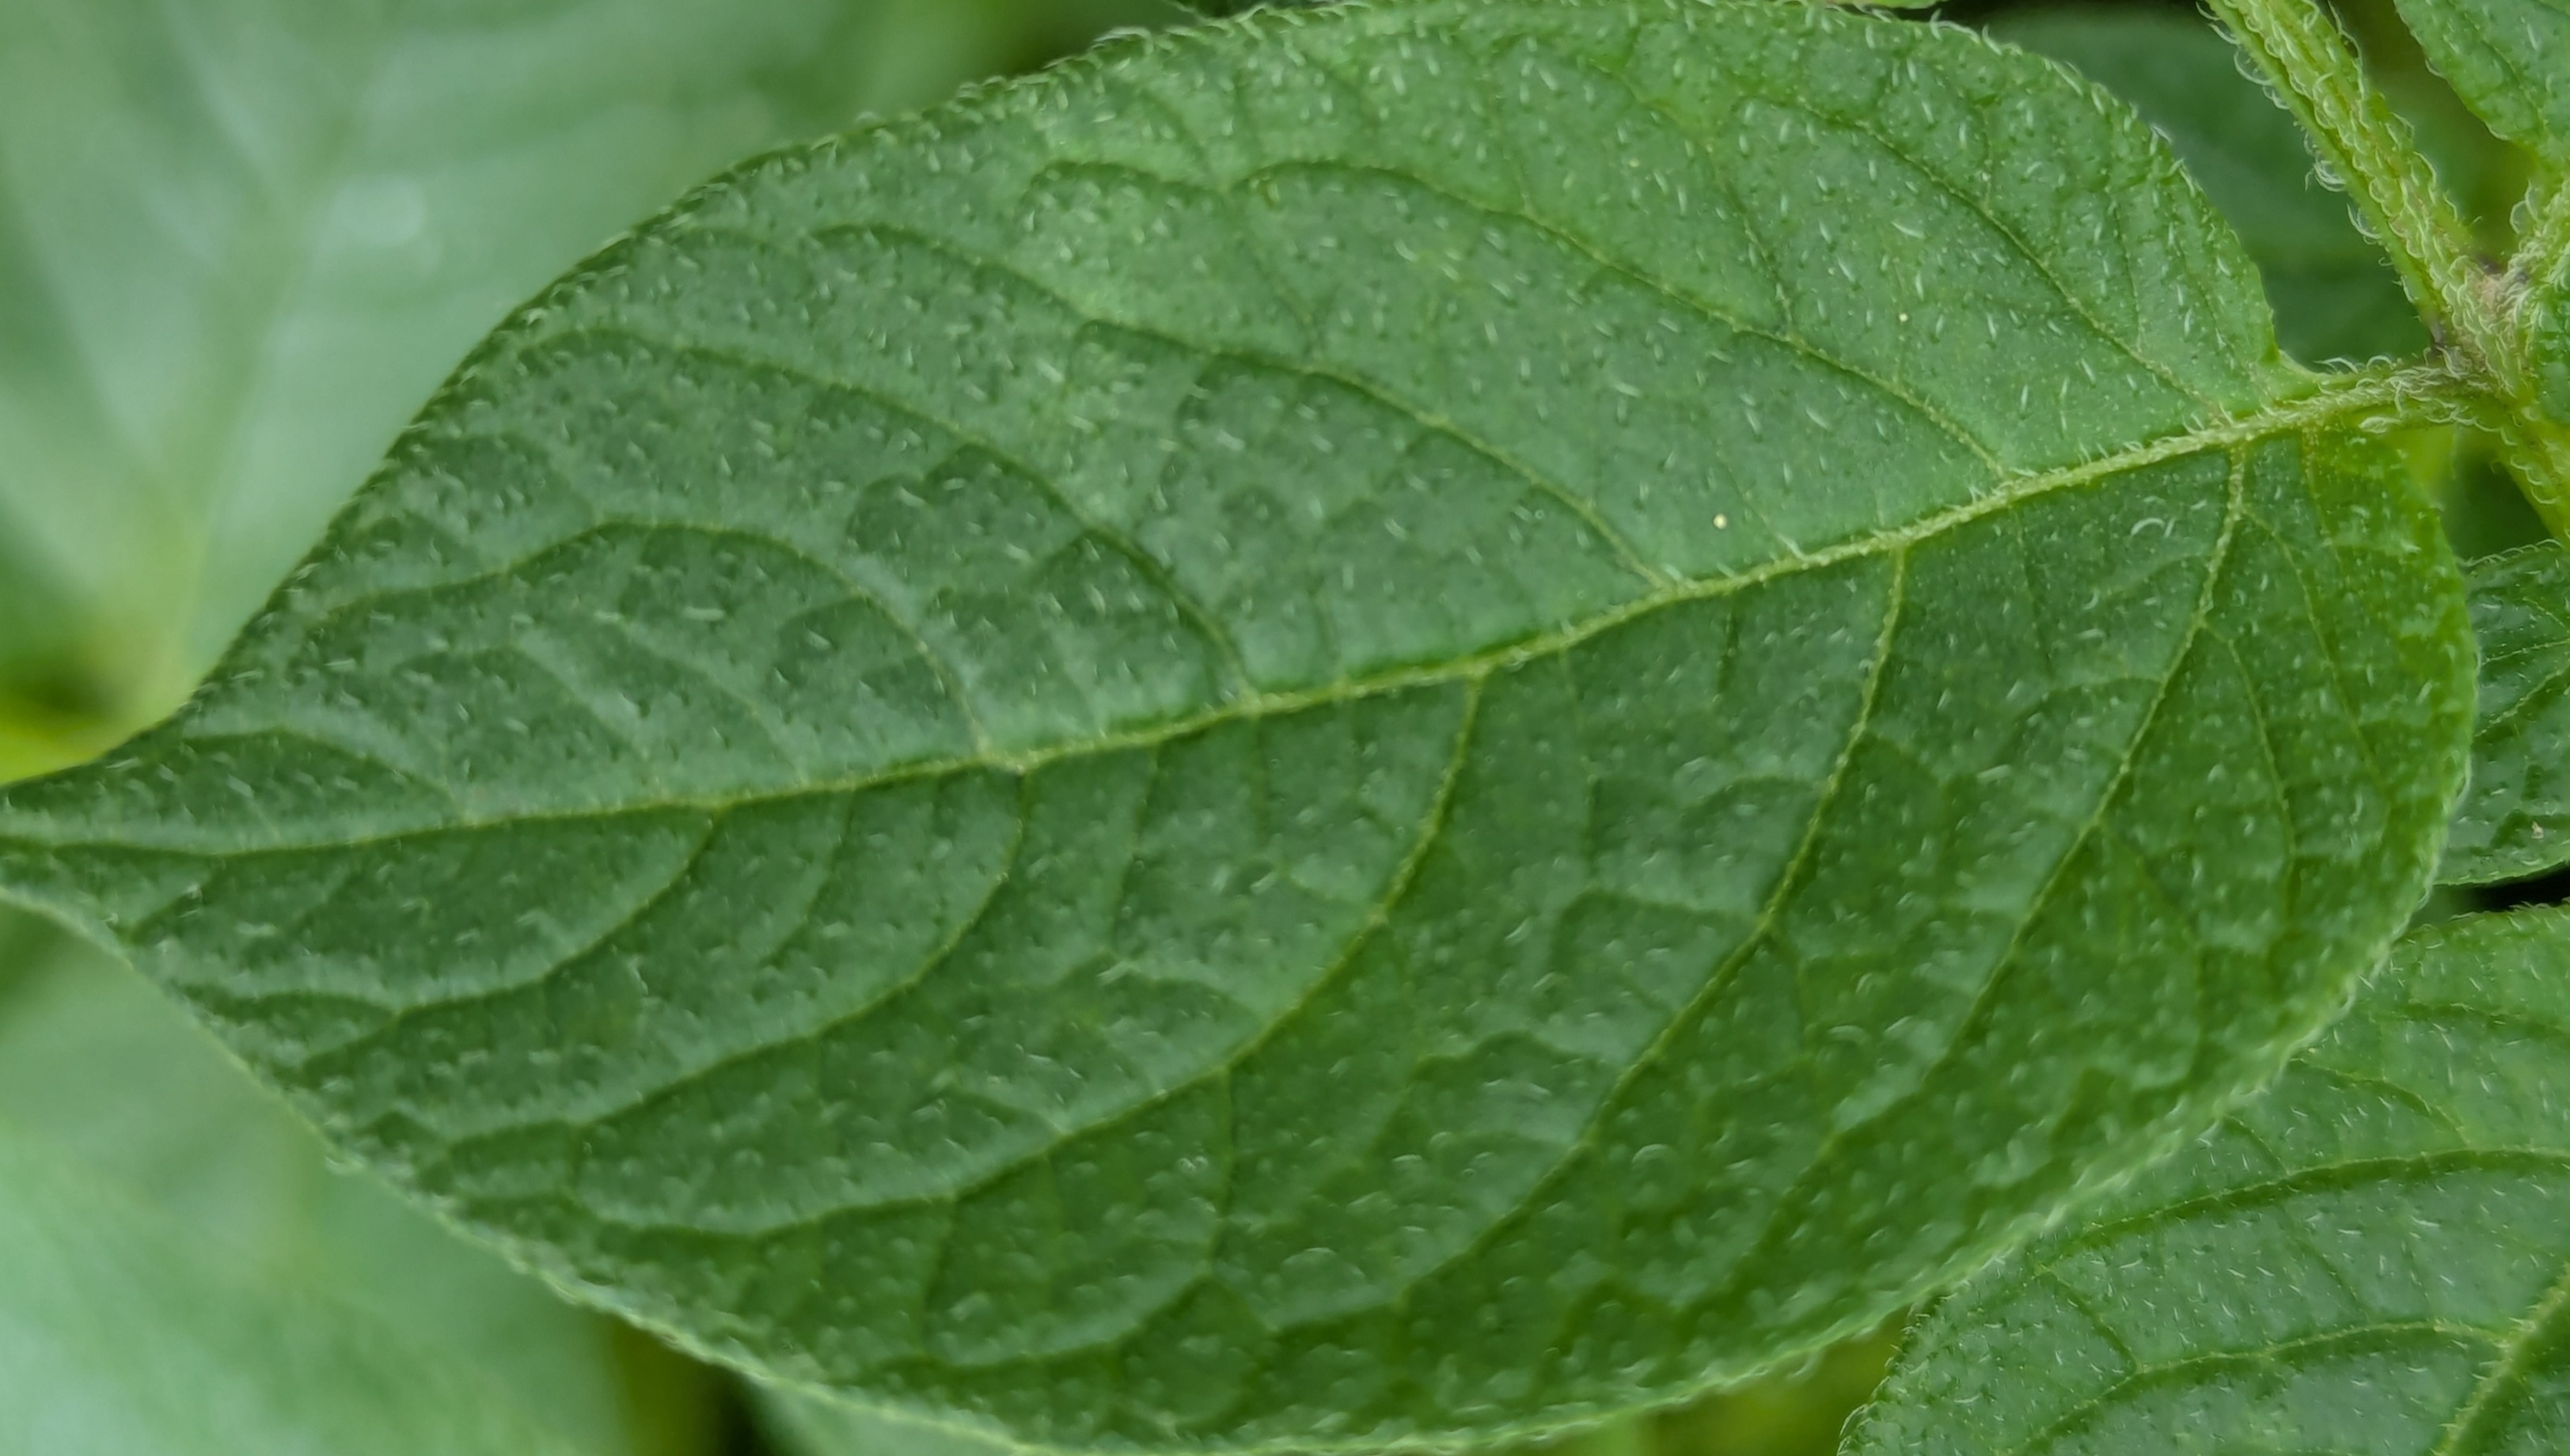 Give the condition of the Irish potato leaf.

healthy
